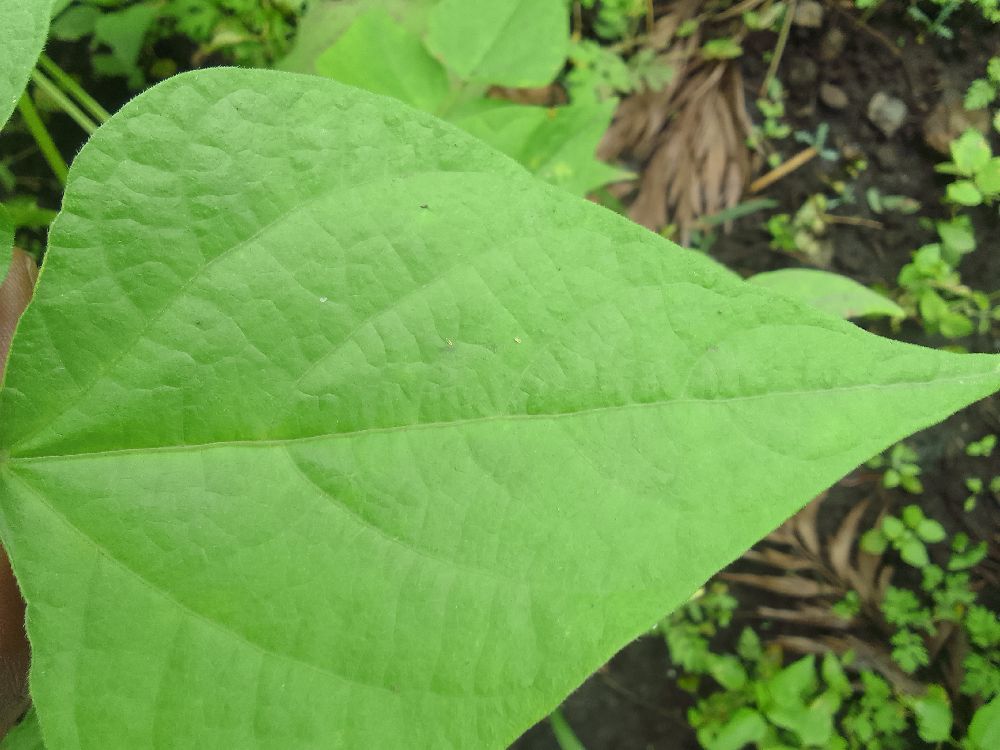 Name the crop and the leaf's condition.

common bean, healthy
